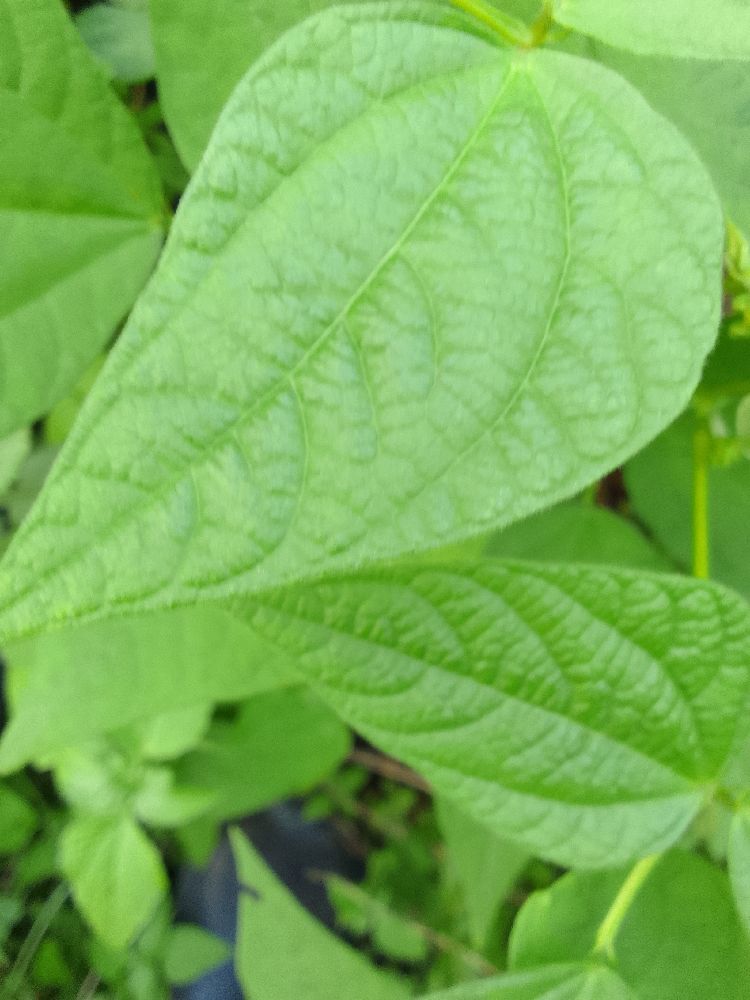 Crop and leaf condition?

common bean, healthy
